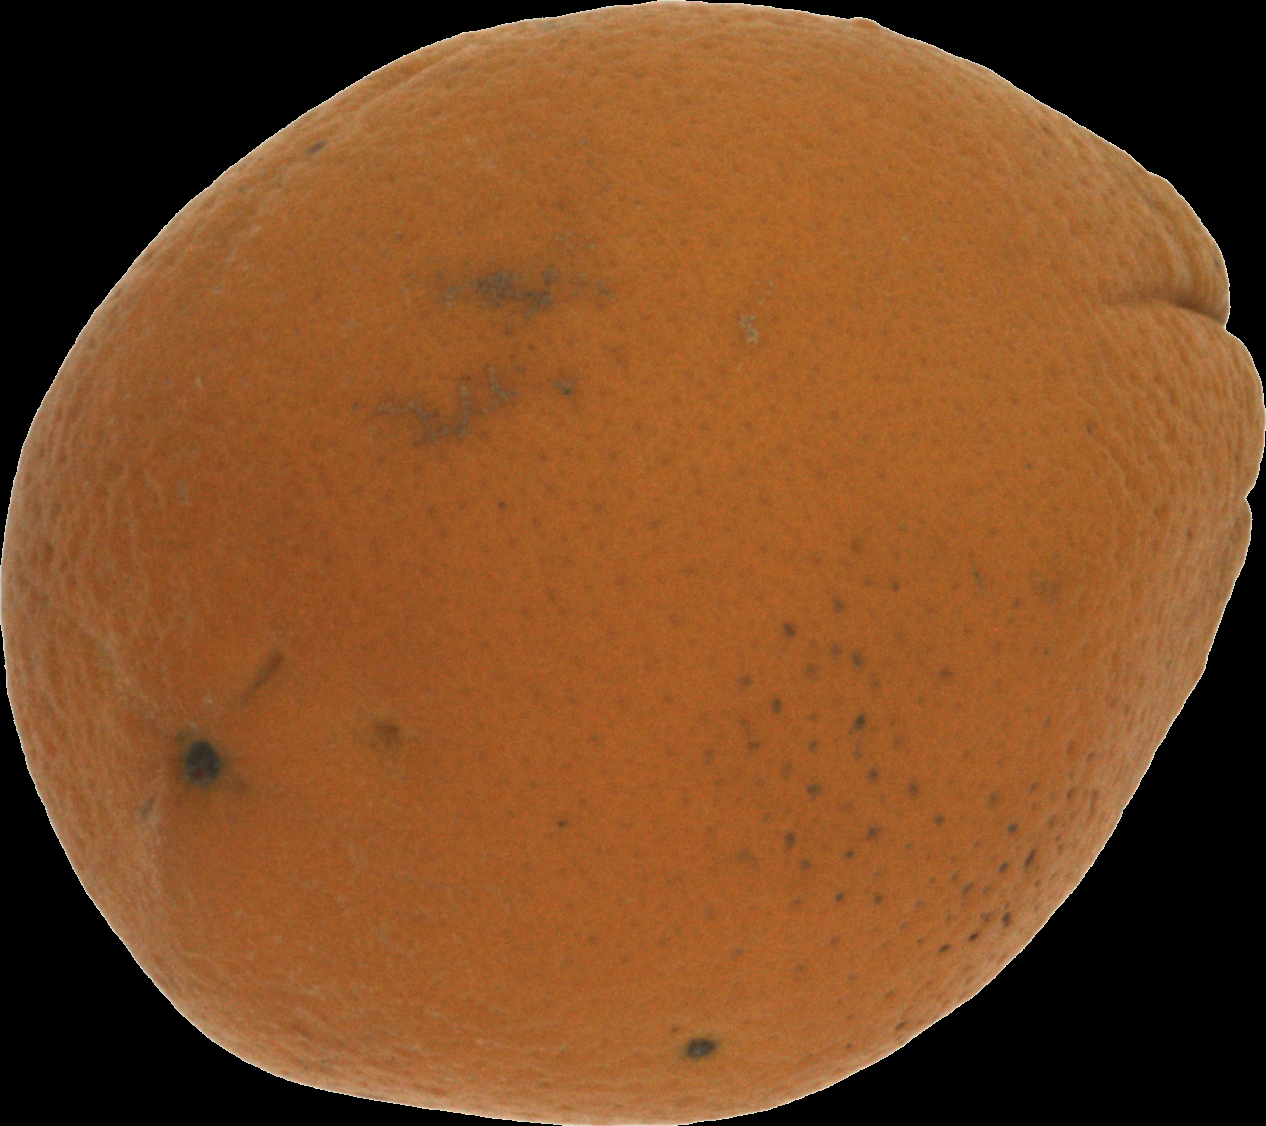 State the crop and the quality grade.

orange, bad
